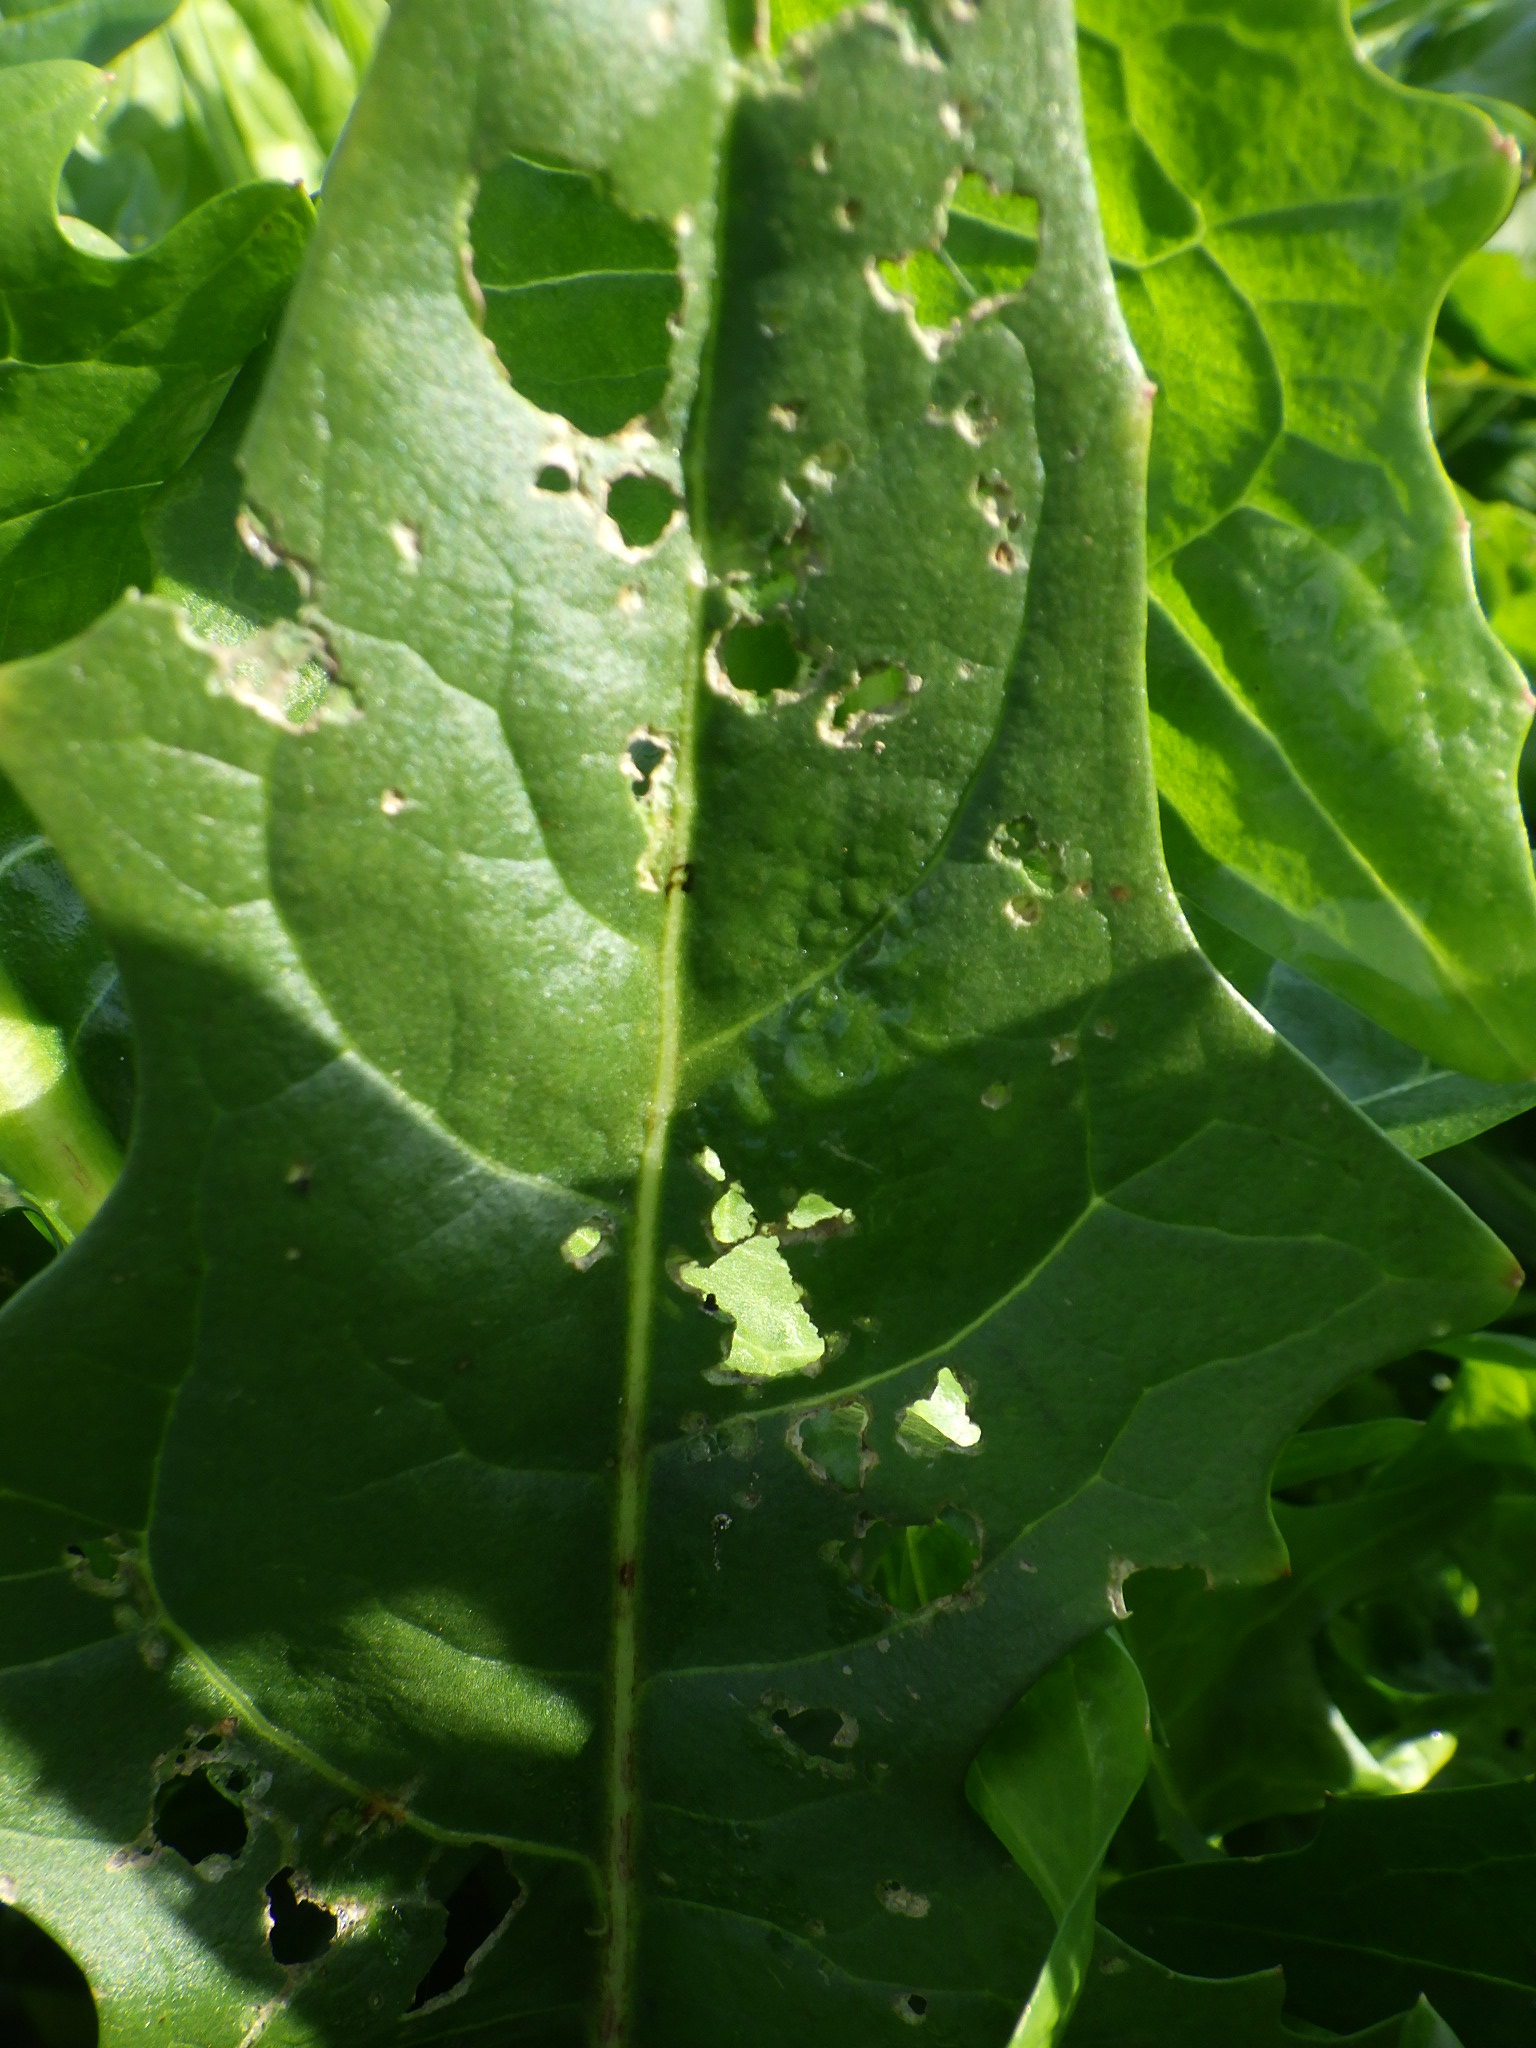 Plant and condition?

chicory, phytophagous
